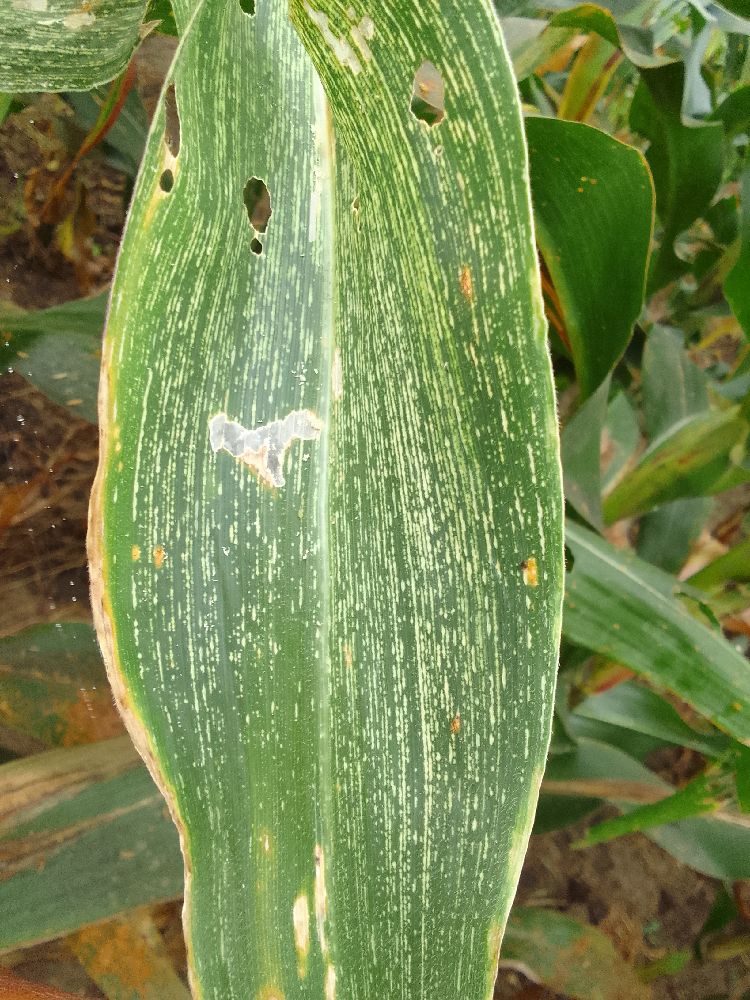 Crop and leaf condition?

maize, maize streak virus
